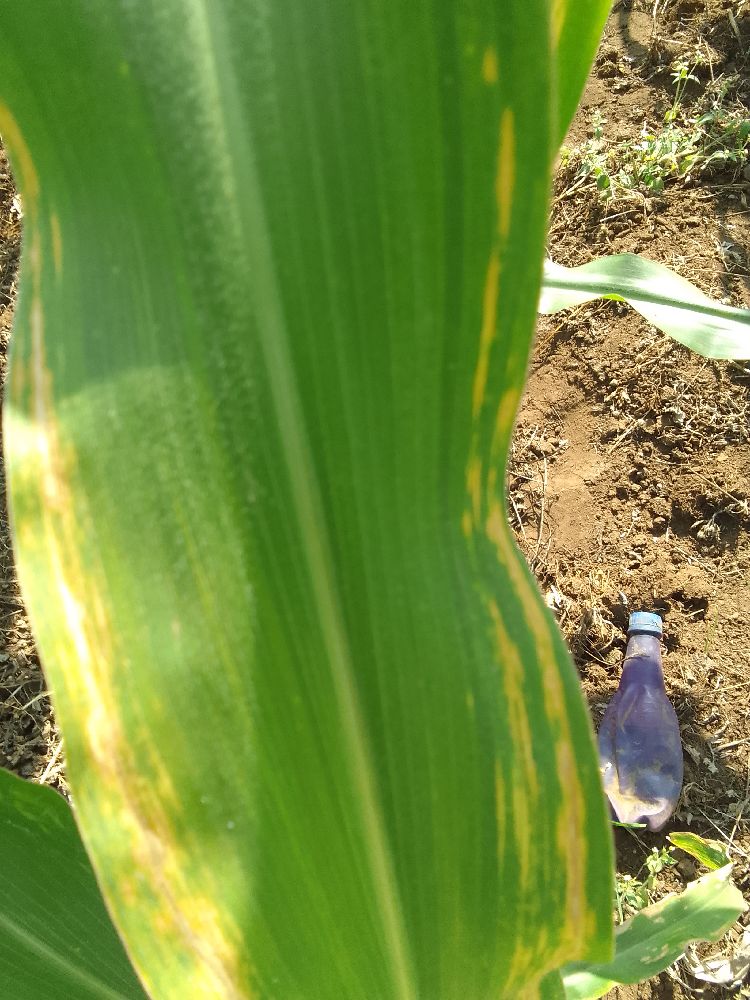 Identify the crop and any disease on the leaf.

maize, maize lethal necrosis
